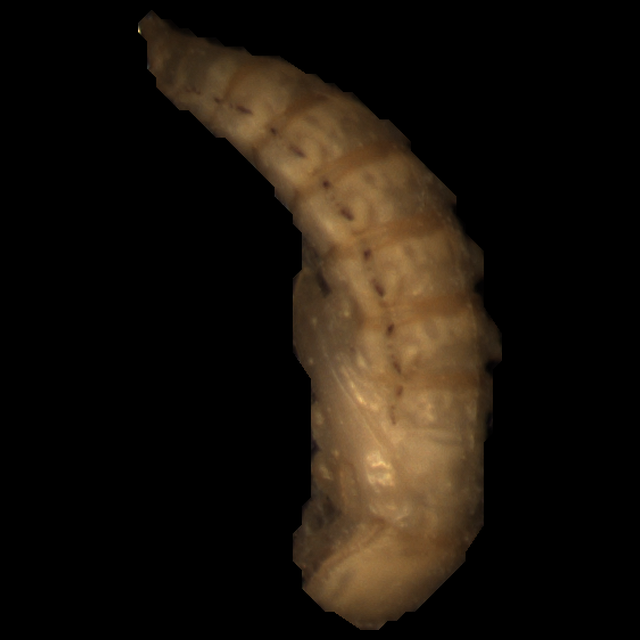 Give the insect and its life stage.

mealworm pupa
